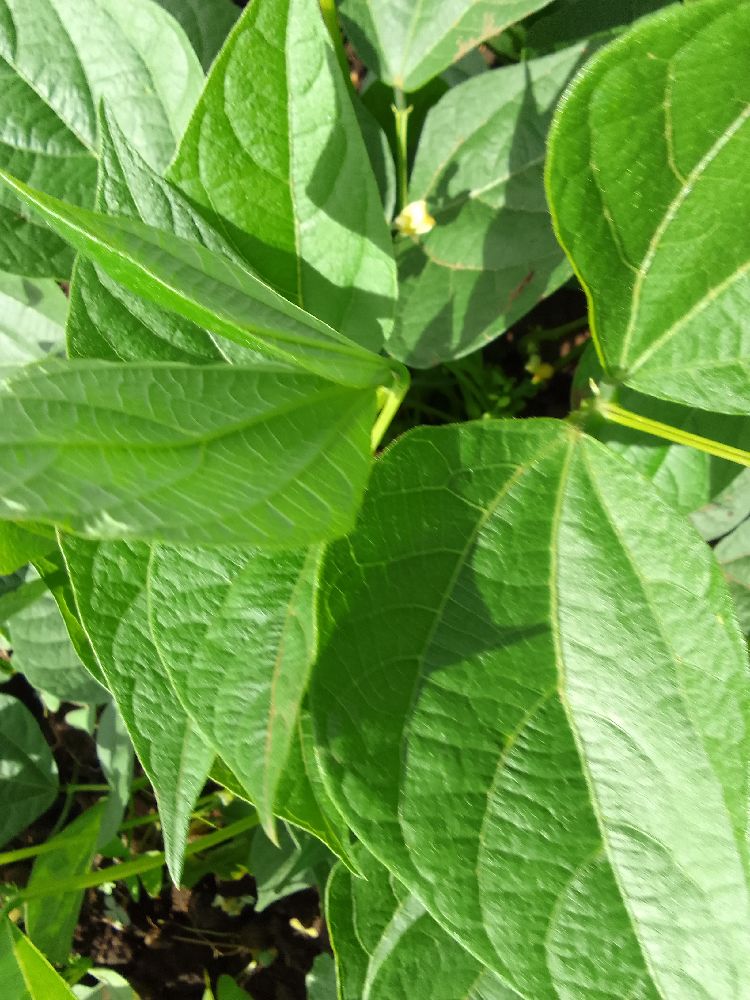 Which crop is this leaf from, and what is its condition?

common bean, healthy
